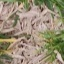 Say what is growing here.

grass
